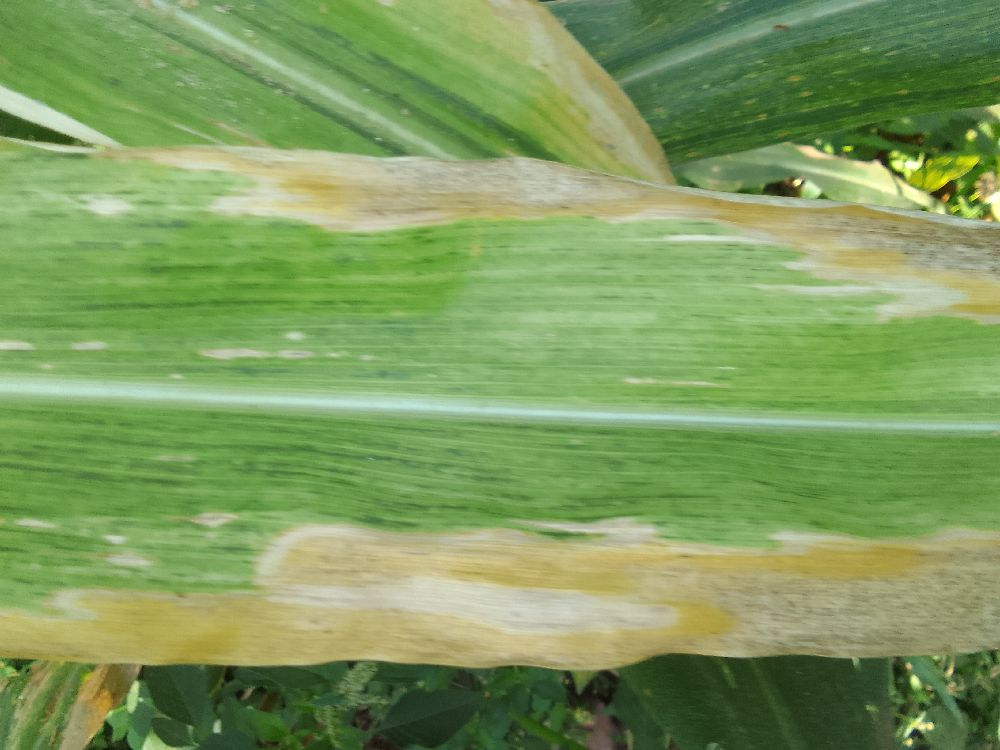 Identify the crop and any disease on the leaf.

maize, maize lethal necrosis
